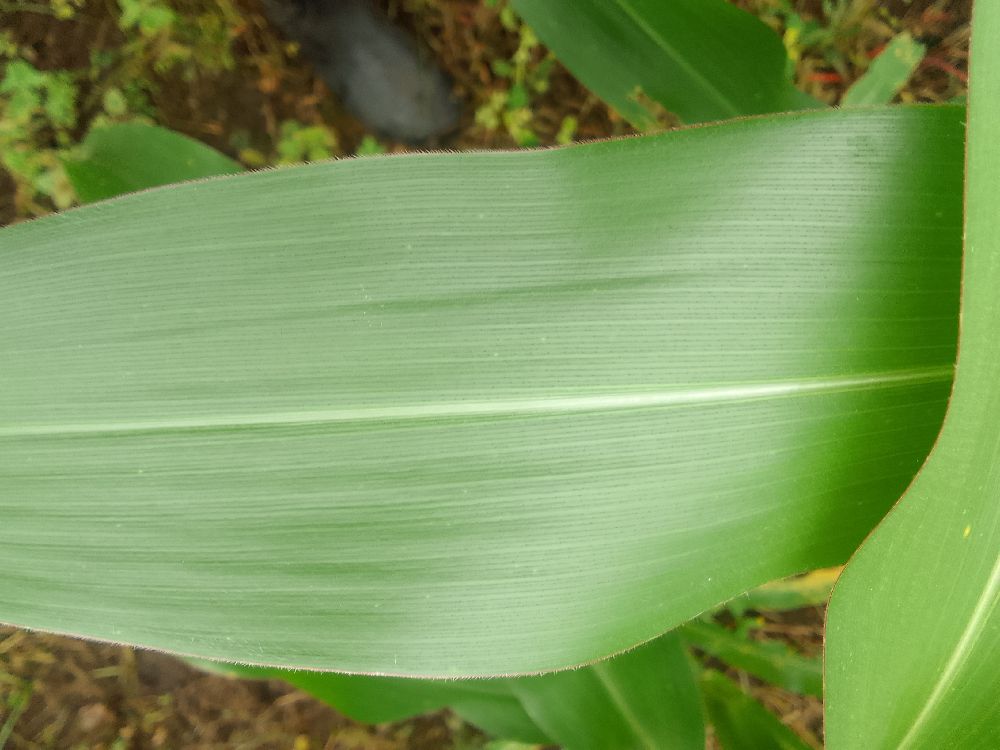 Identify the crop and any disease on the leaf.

maize, healthy
